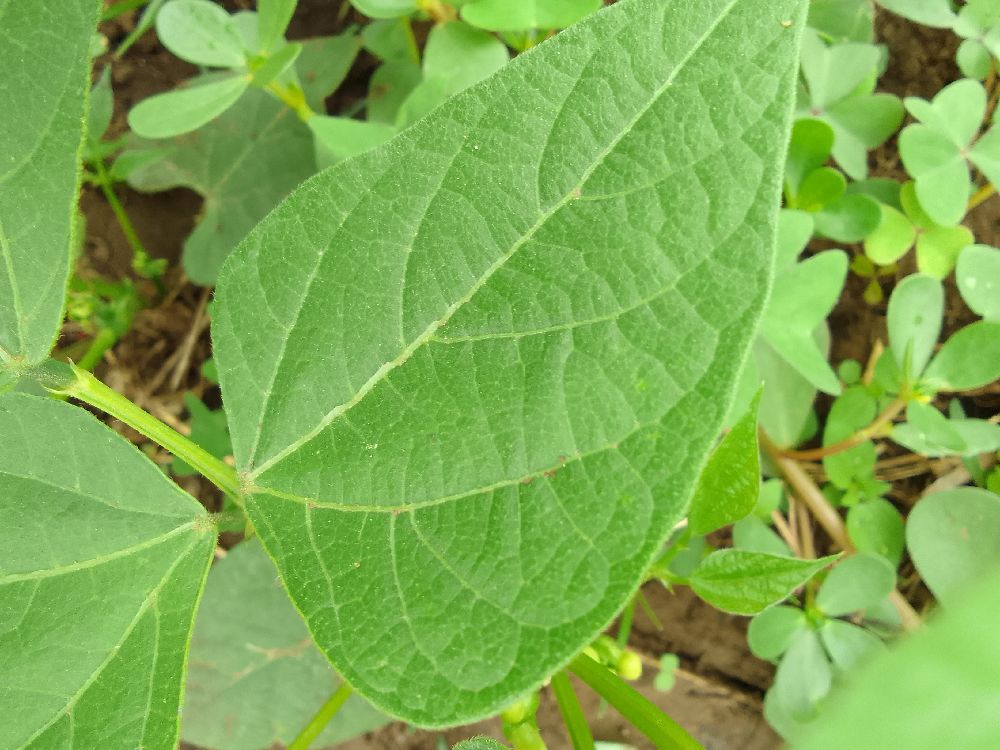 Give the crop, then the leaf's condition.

common bean, healthy
